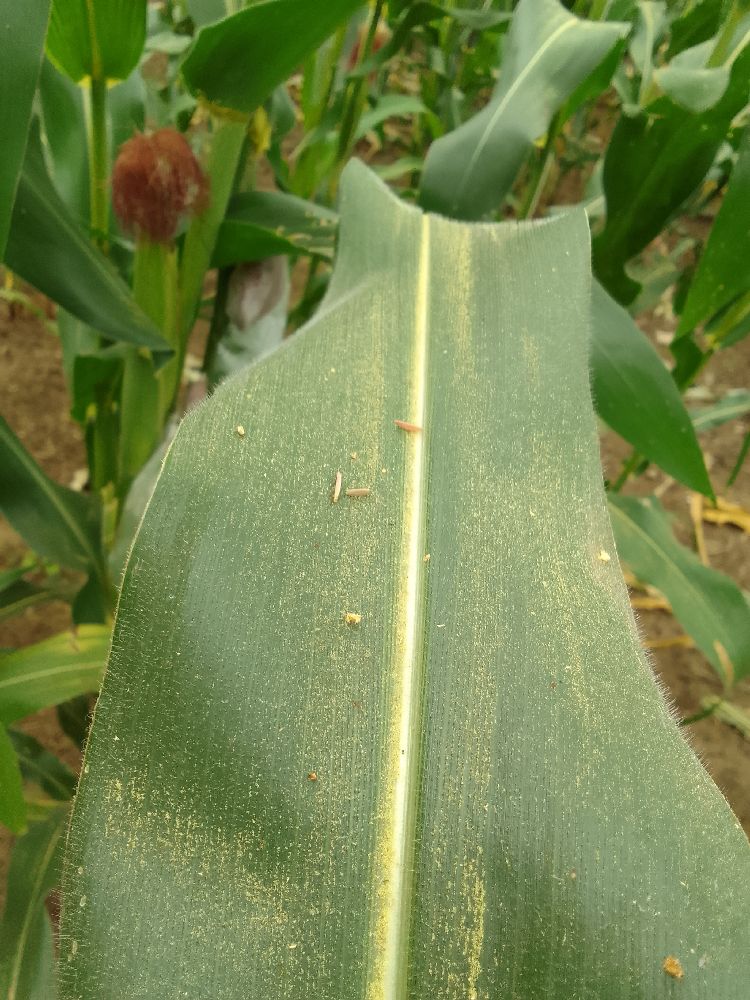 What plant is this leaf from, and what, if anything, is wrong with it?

maize, healthy
